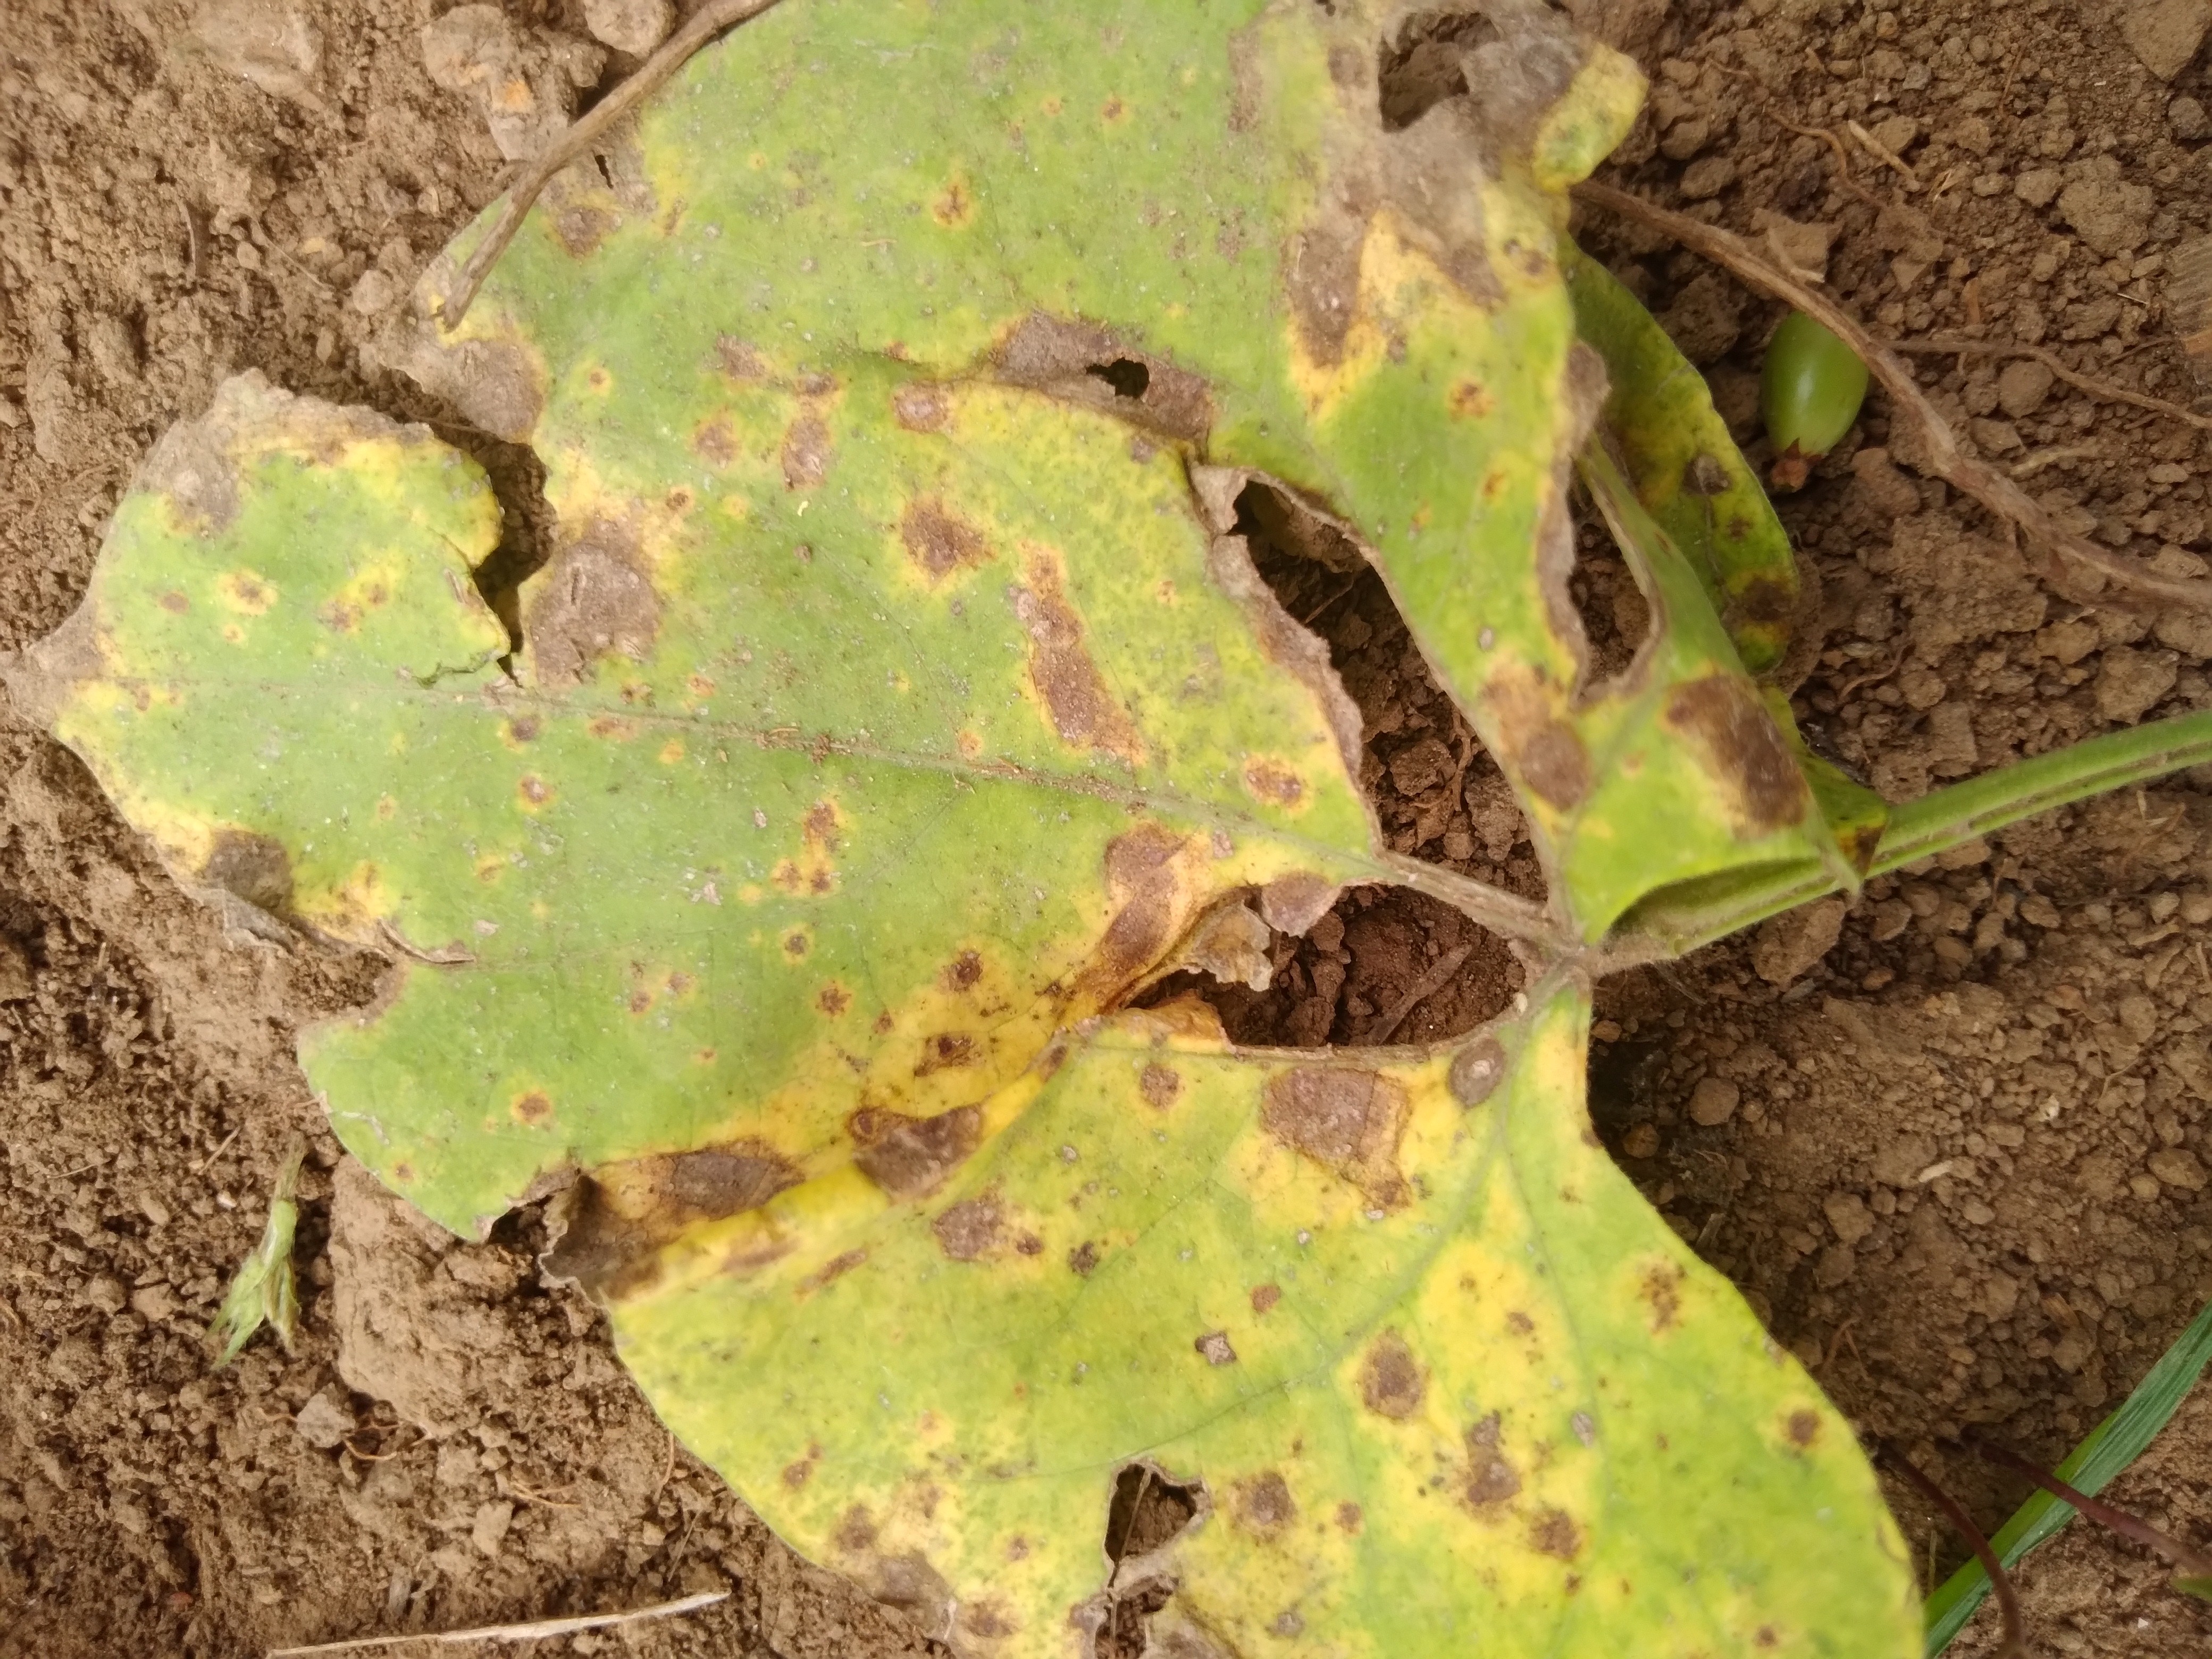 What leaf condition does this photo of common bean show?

rust
